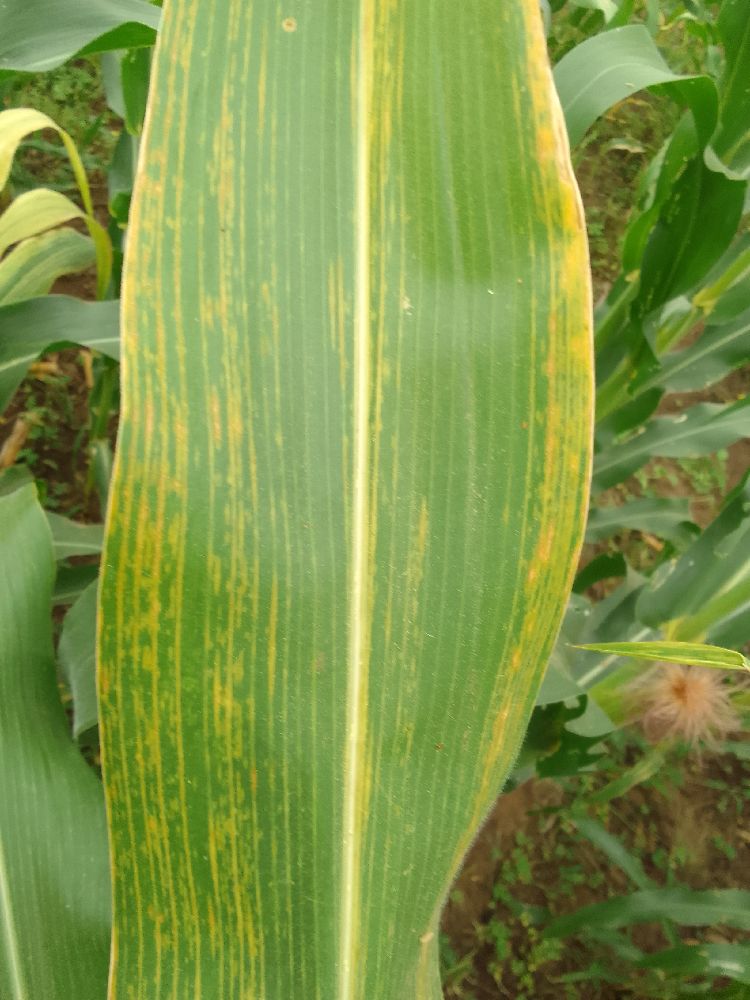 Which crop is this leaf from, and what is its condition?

maize, maize lethal necrosis
